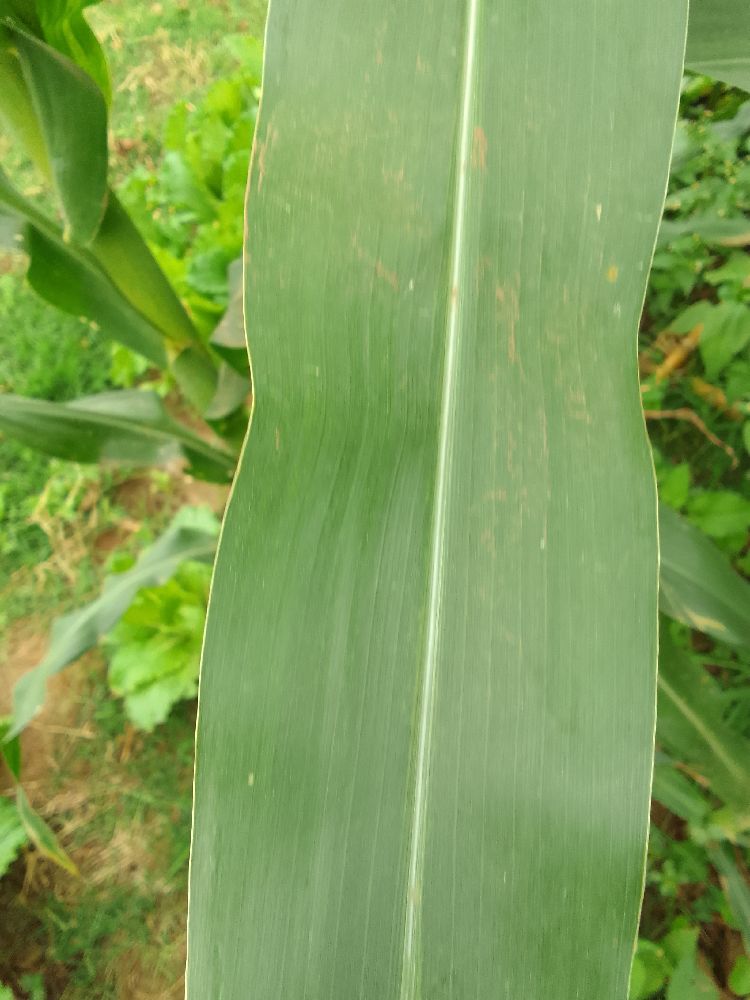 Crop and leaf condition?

maize, healthy
